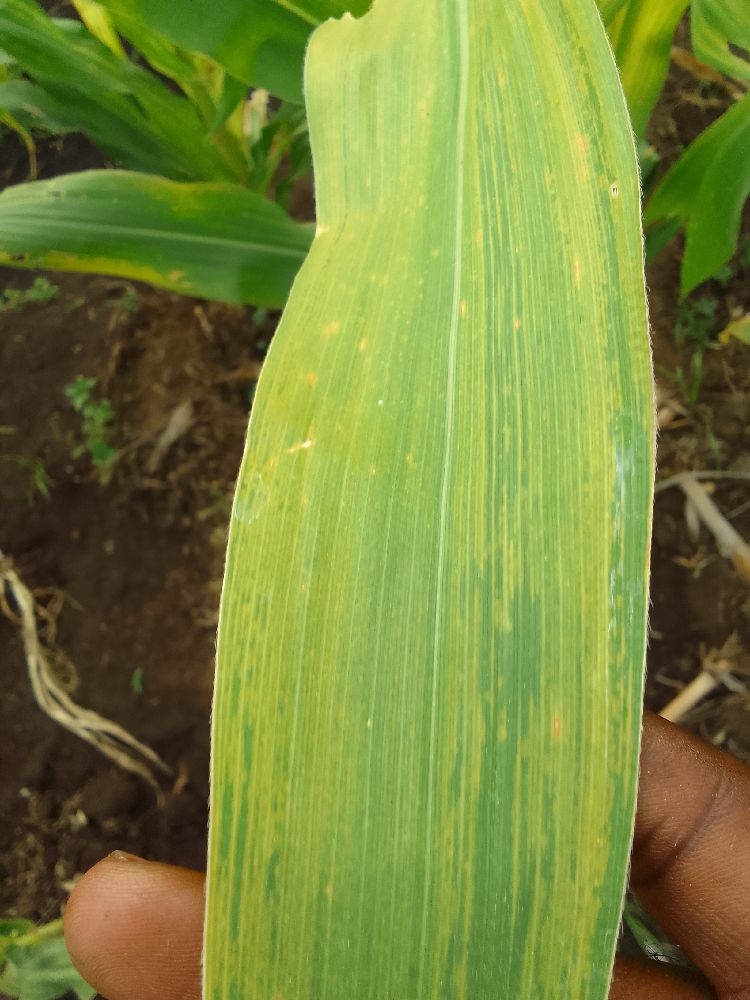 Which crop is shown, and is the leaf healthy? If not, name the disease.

maize, maize lethal necrosis
